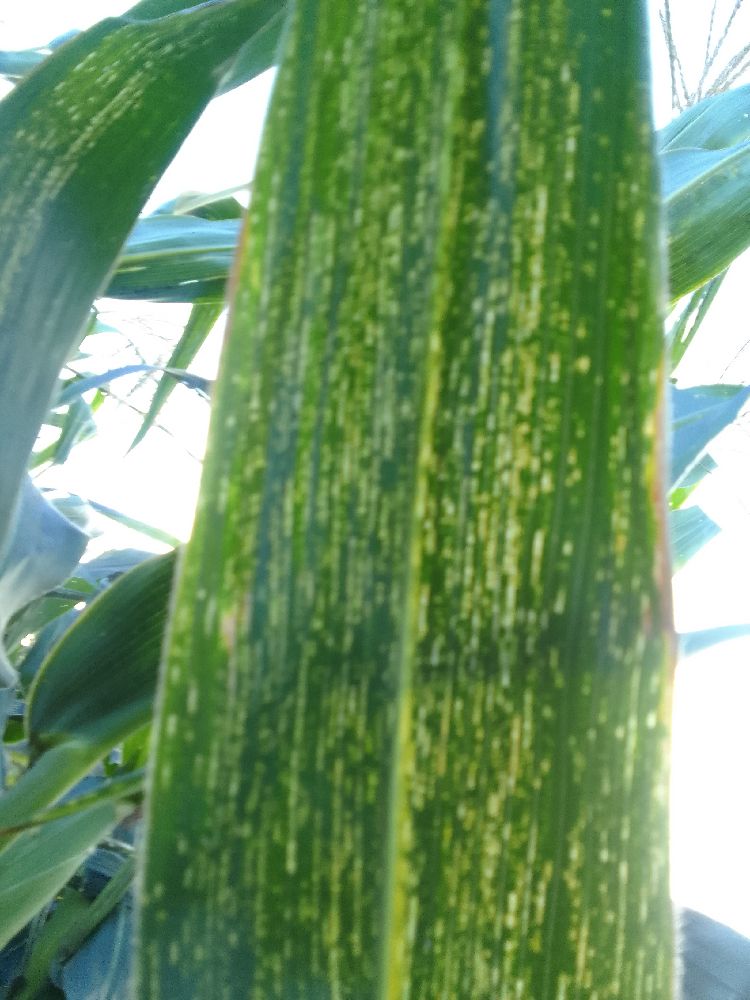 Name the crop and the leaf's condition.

maize, maize streak virus
